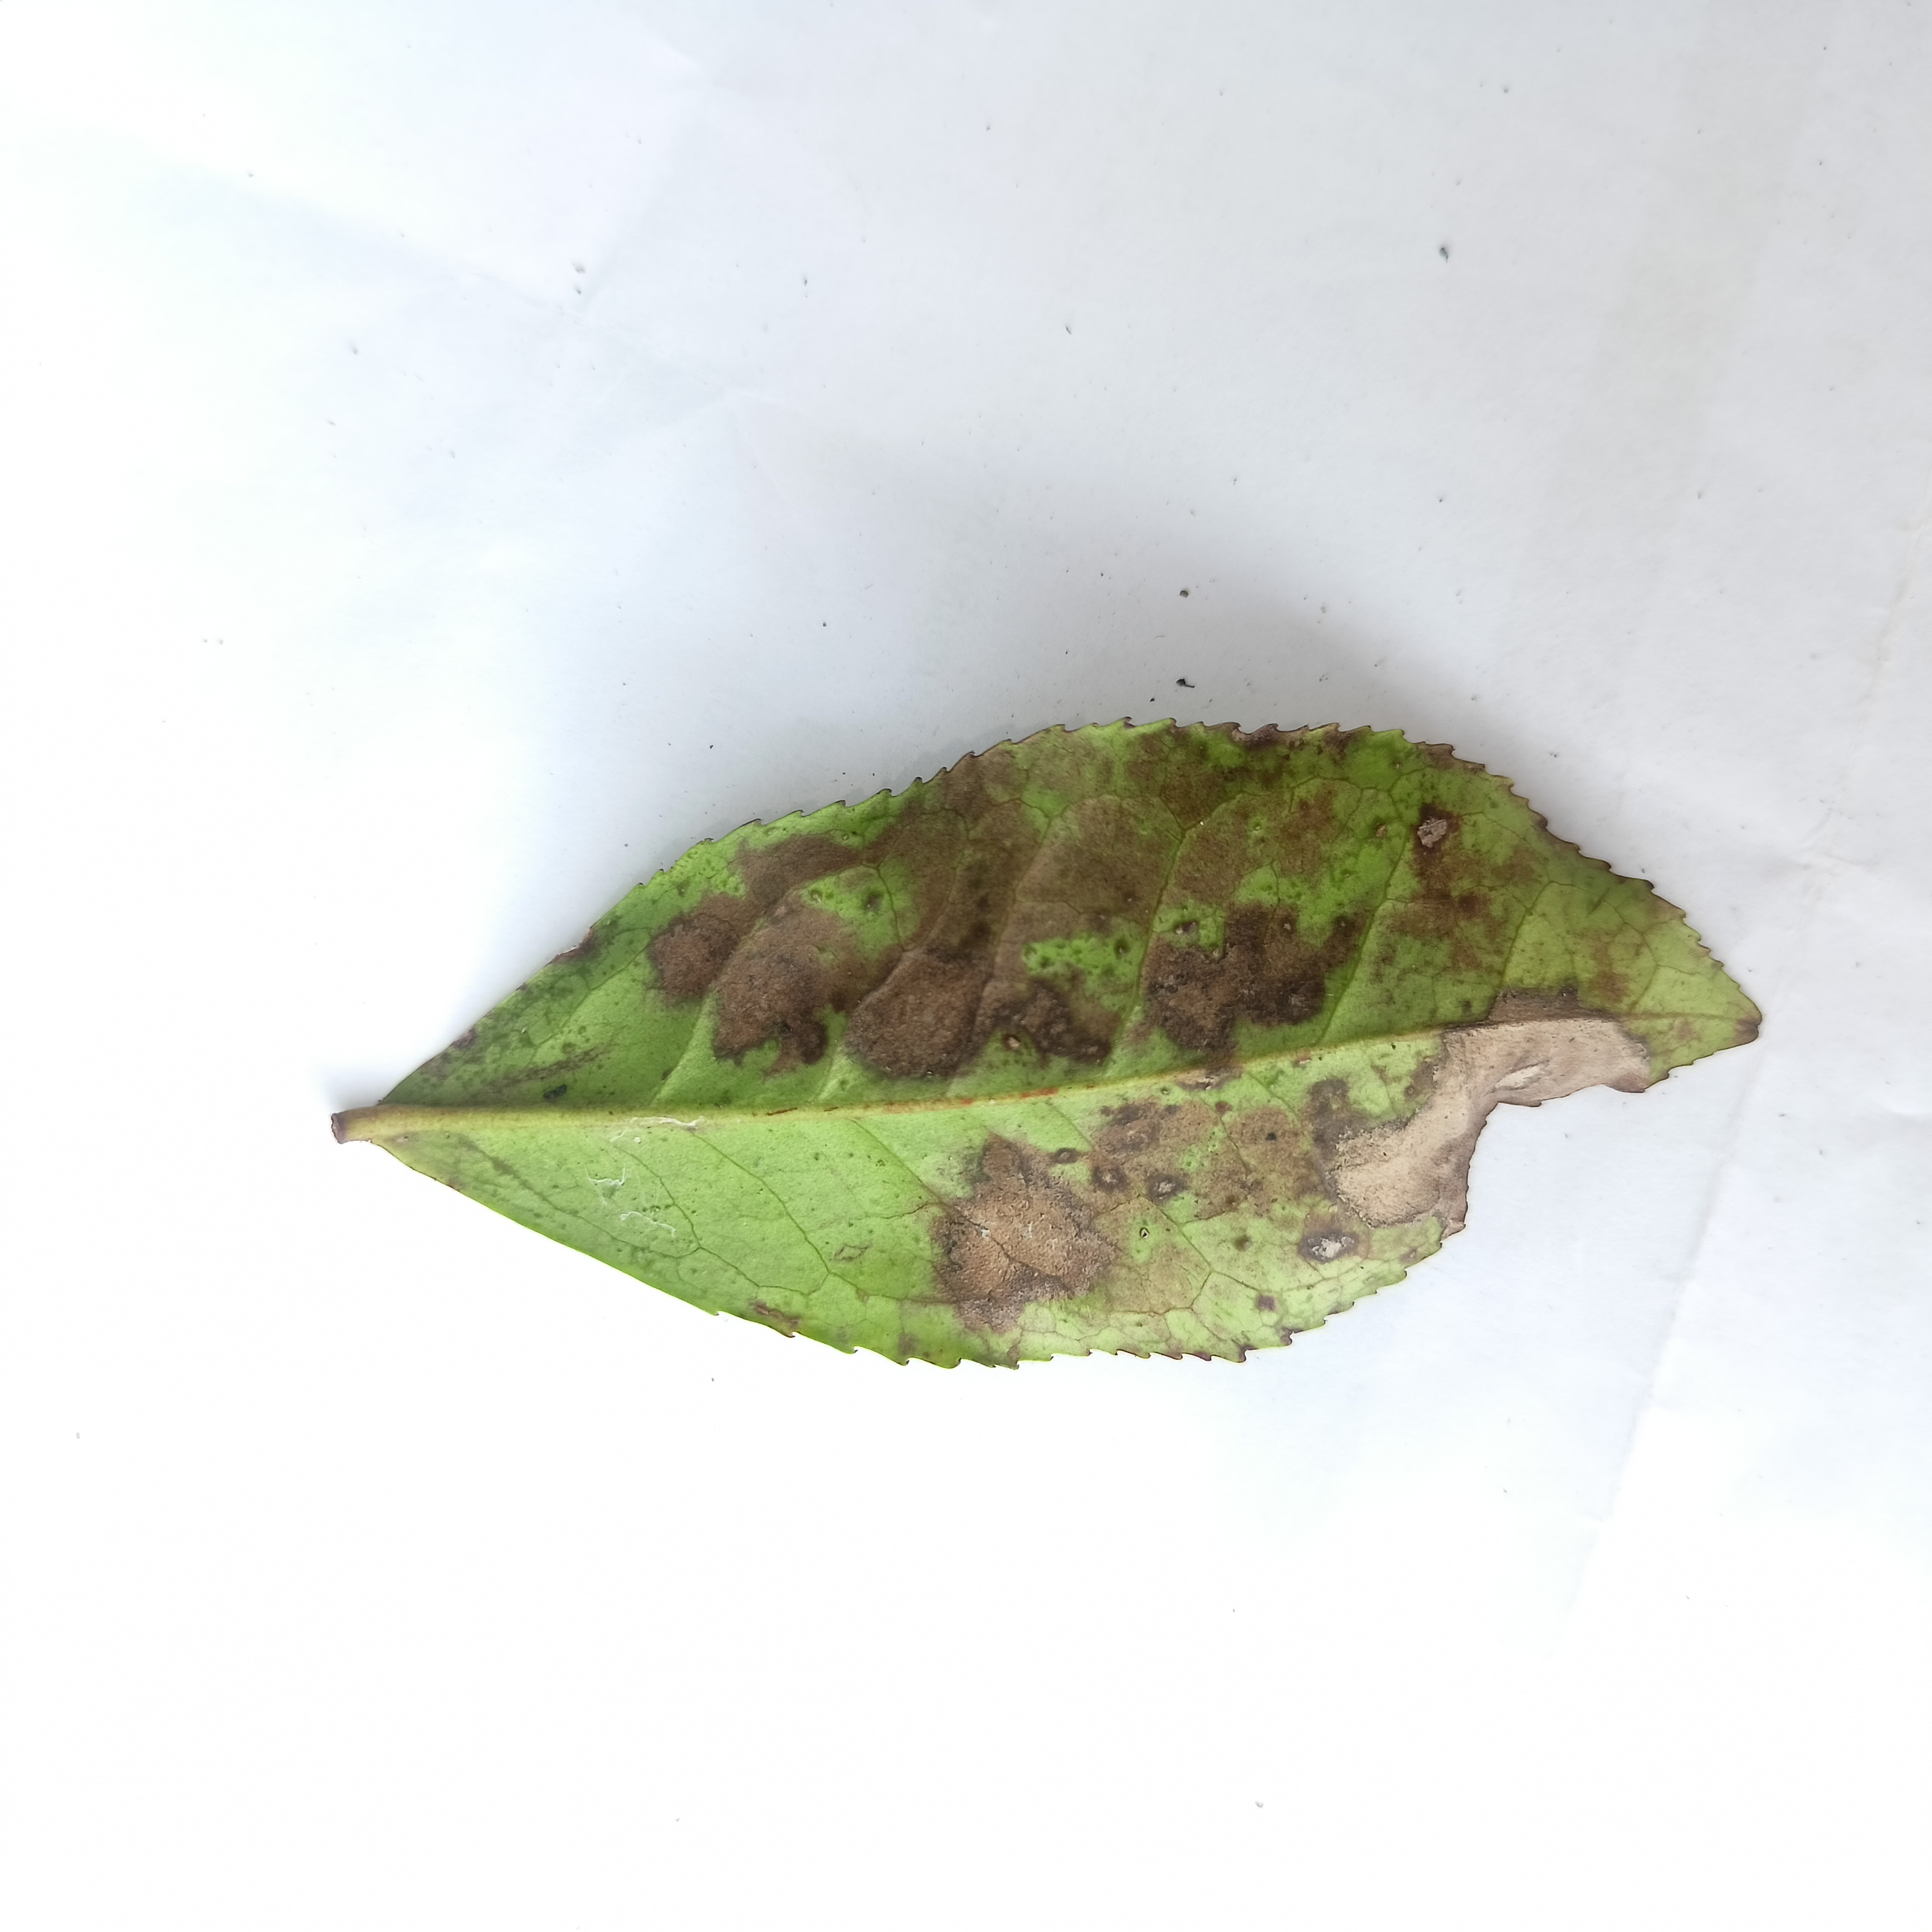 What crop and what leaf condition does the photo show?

tea, brown blight
